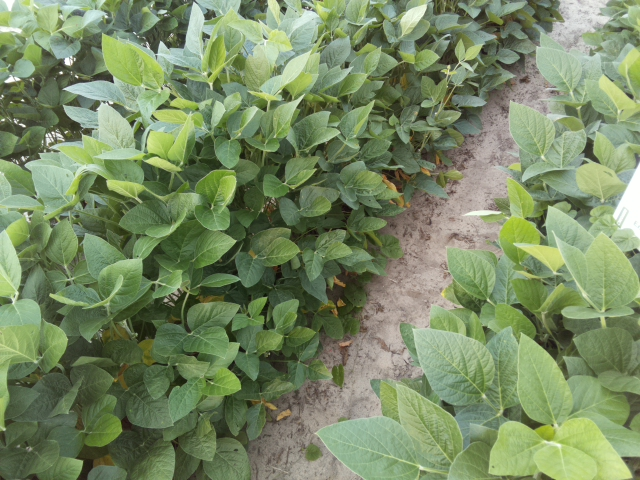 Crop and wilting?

soybean, leaves with no wilting
